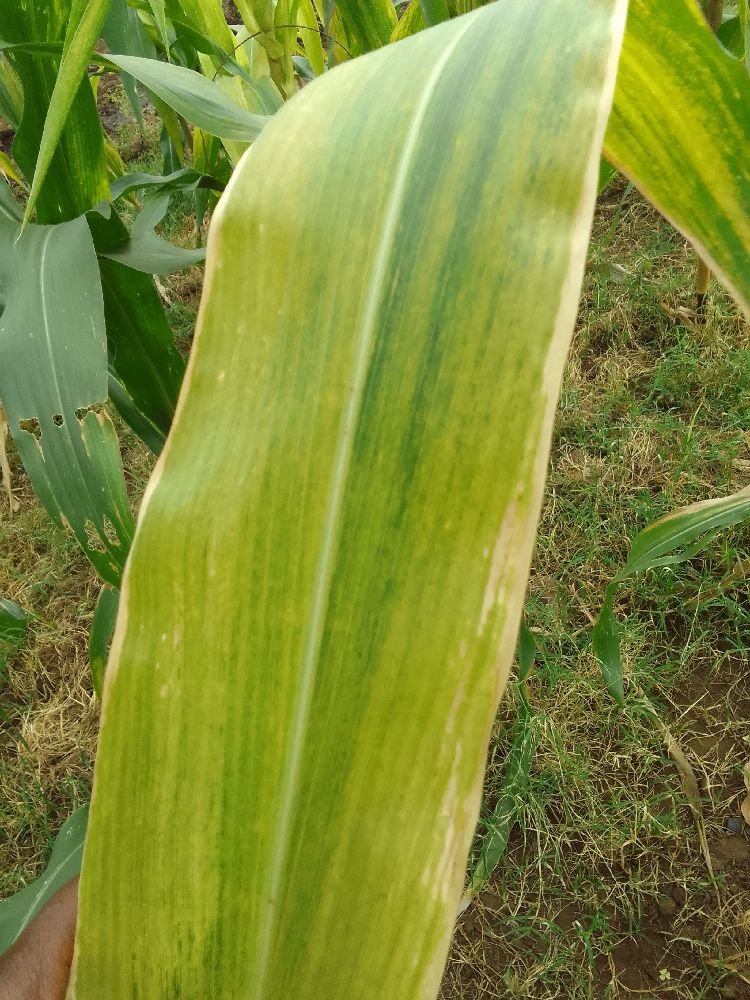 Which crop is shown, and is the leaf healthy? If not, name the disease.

maize, maize lethal necrosis
